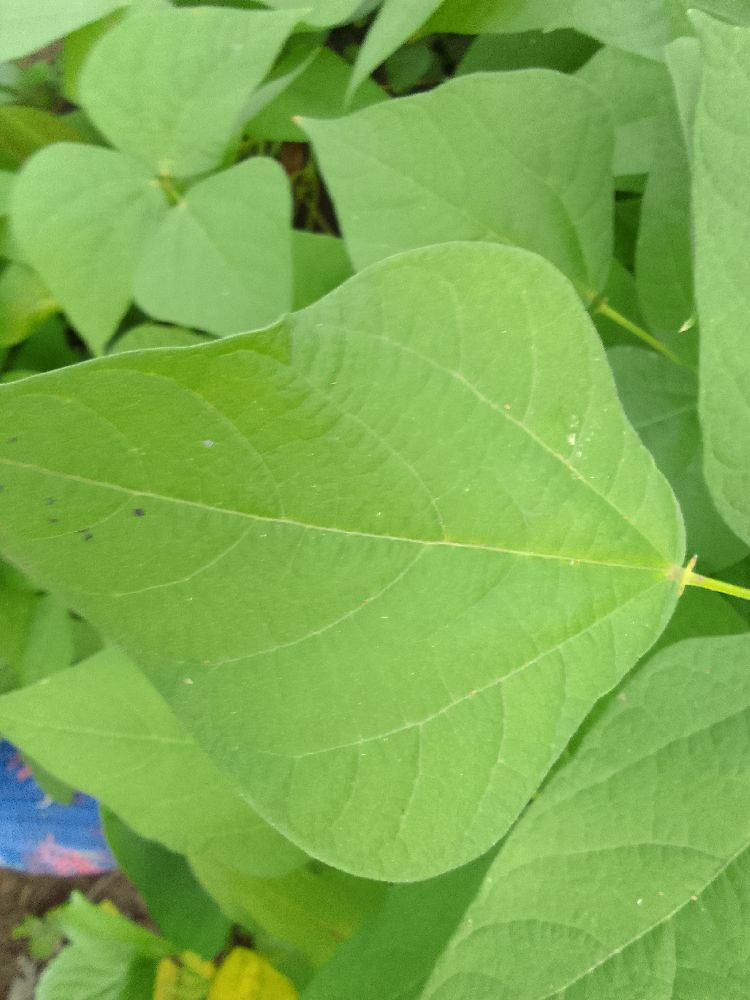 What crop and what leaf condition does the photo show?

common bean, healthy
